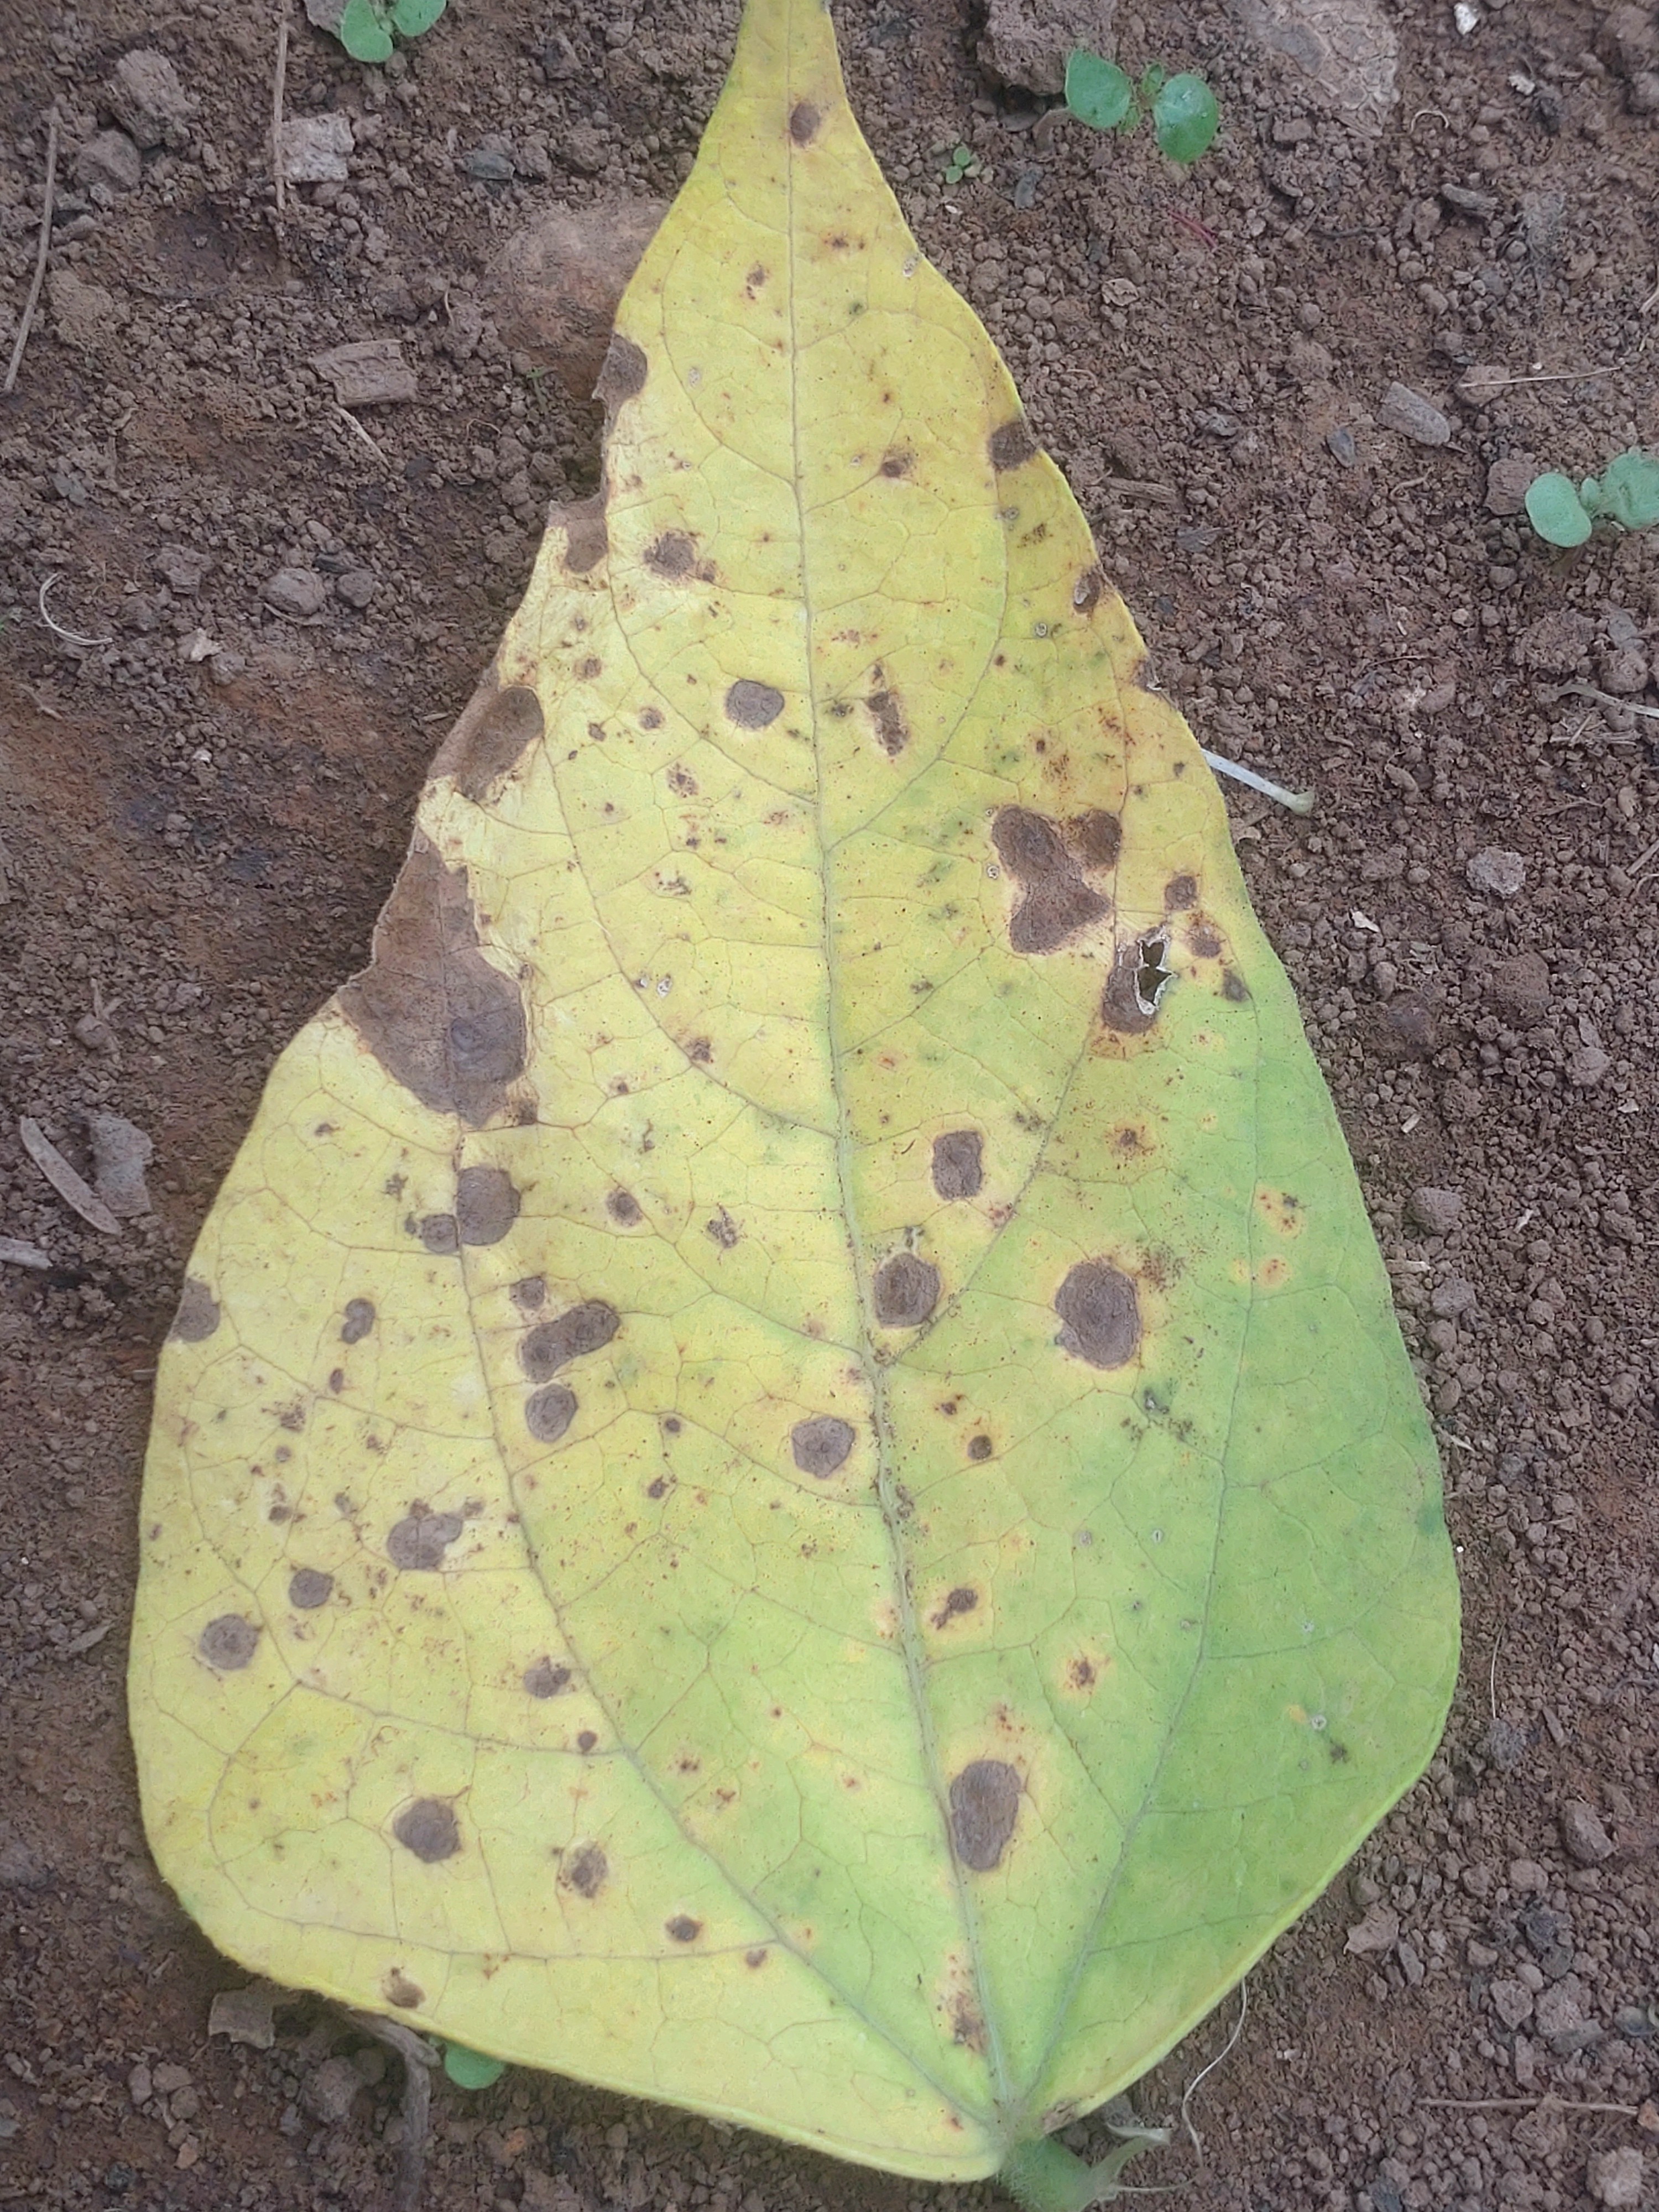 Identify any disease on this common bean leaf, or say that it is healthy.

anthracnose
